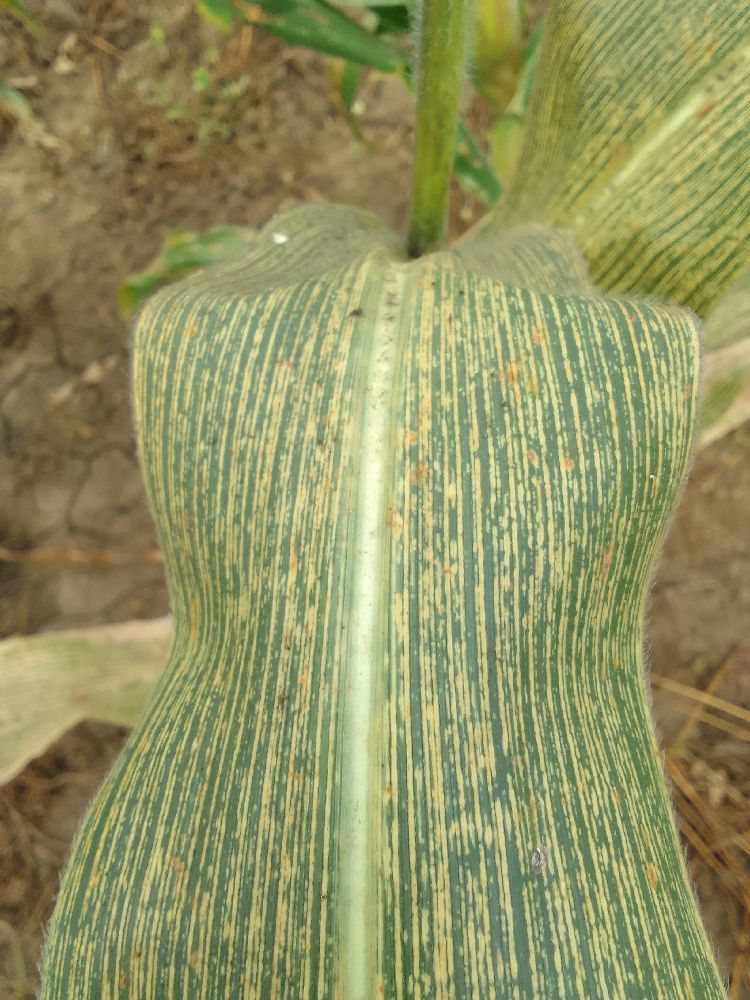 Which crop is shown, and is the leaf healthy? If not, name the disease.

maize, maize streak virus
